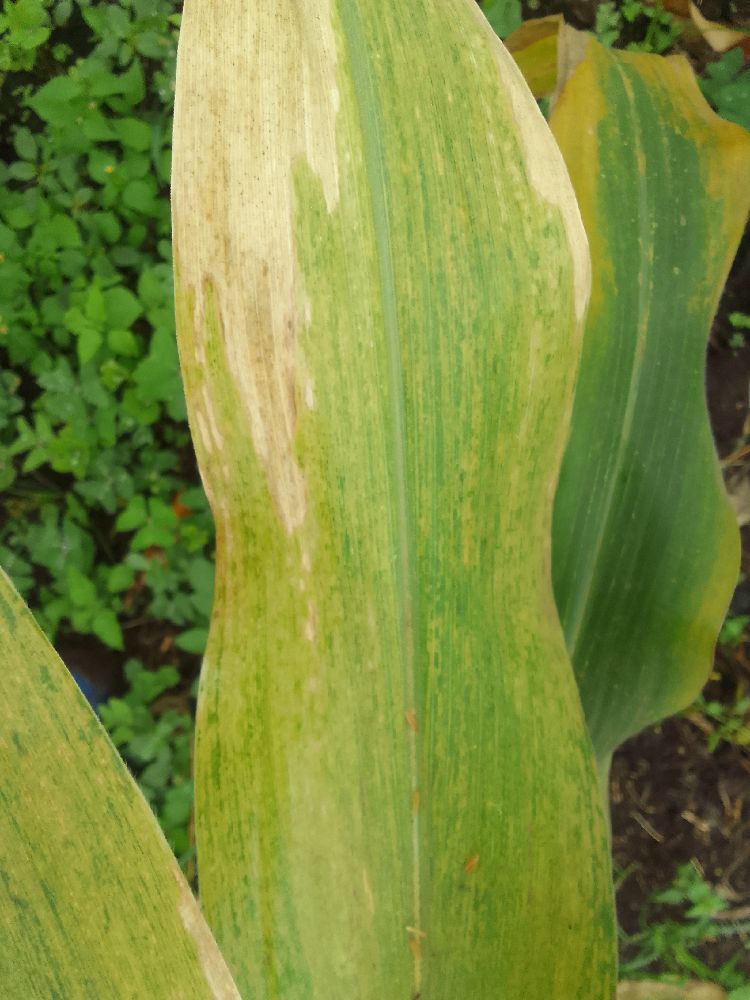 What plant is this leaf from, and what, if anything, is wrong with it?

maize, maize lethal necrosis
